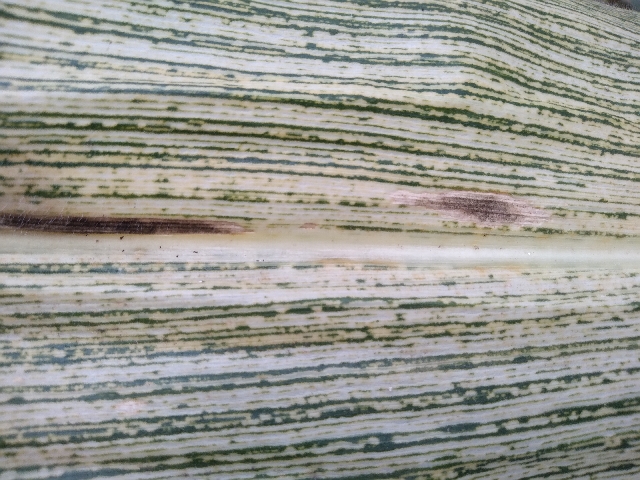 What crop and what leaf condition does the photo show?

maize, maize streak virus
